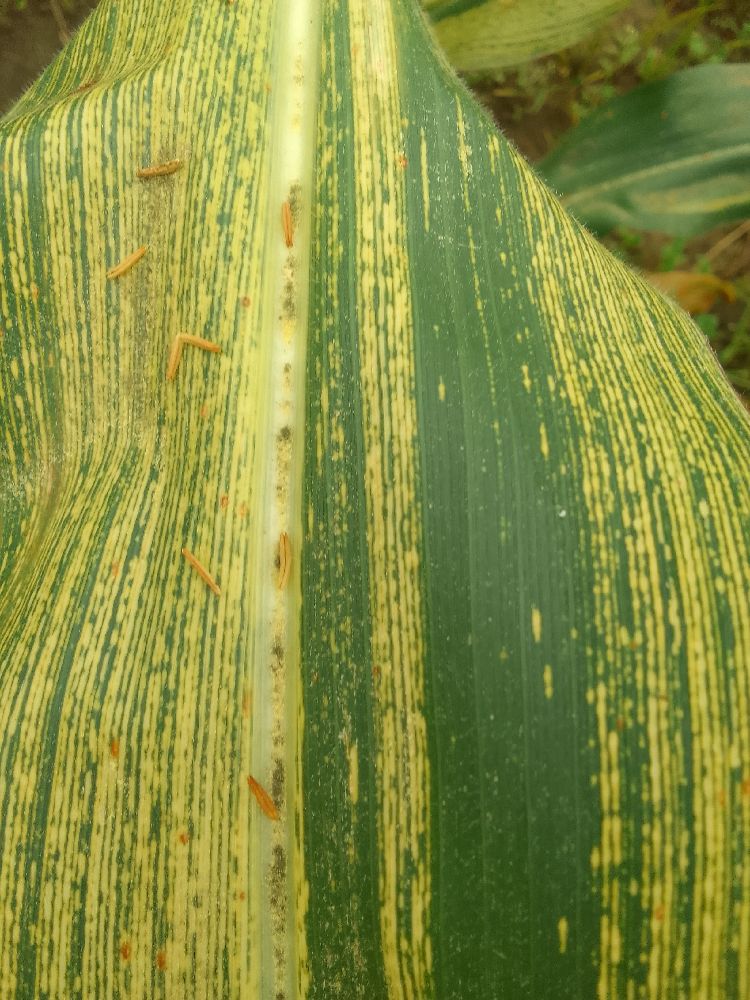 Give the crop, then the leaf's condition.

maize, maize streak virus
